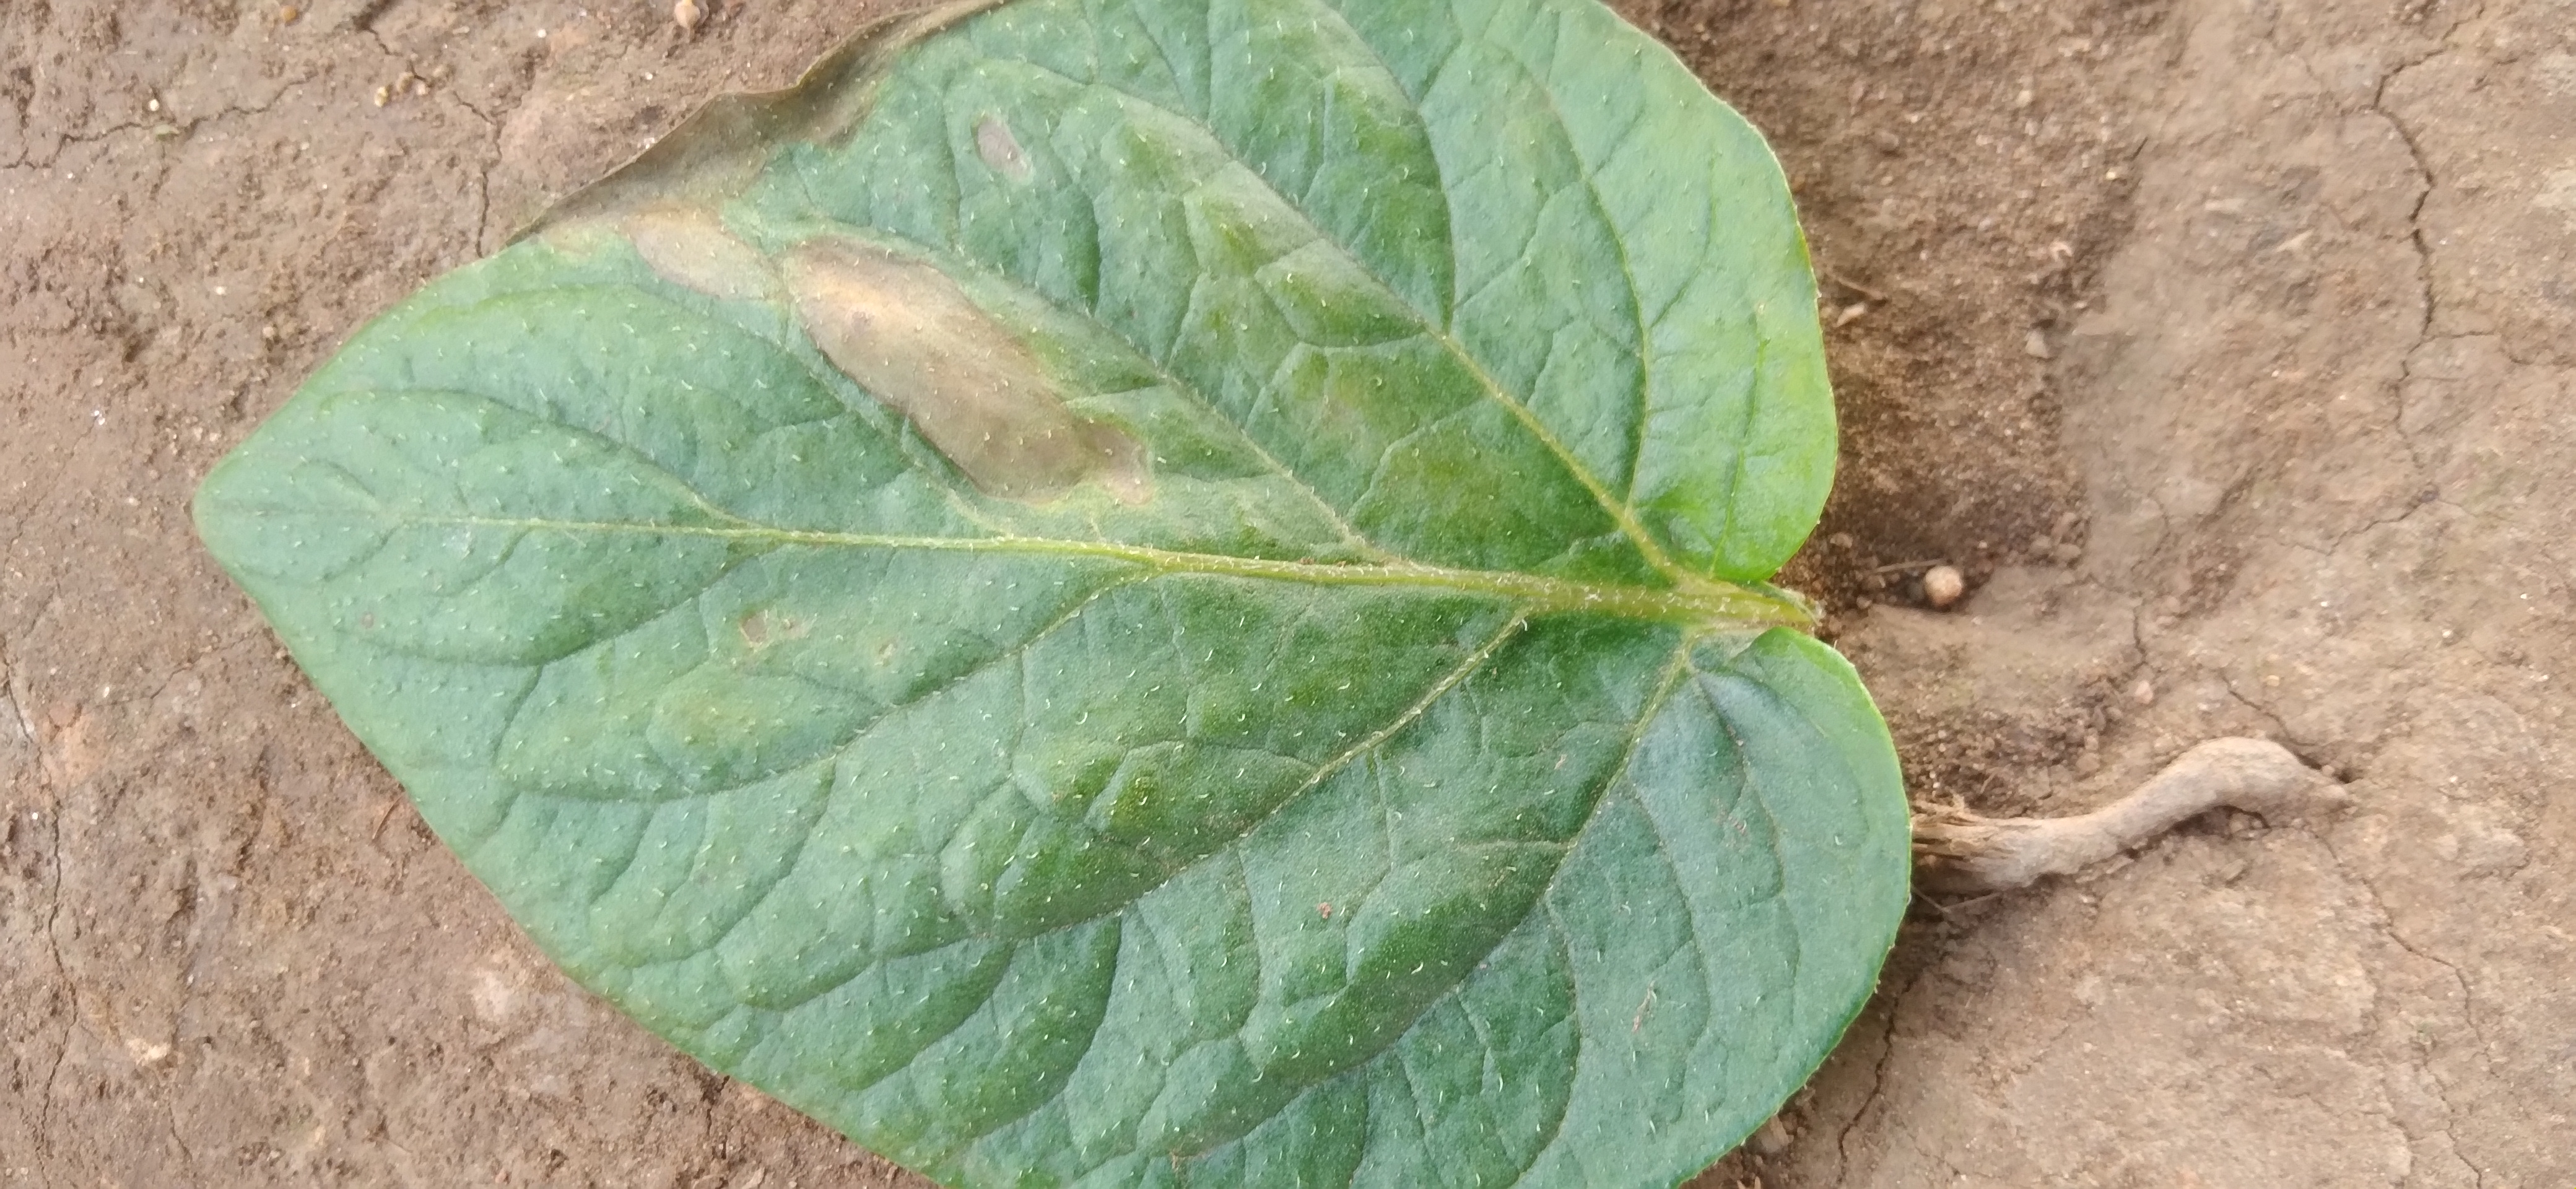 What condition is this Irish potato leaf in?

early blight
